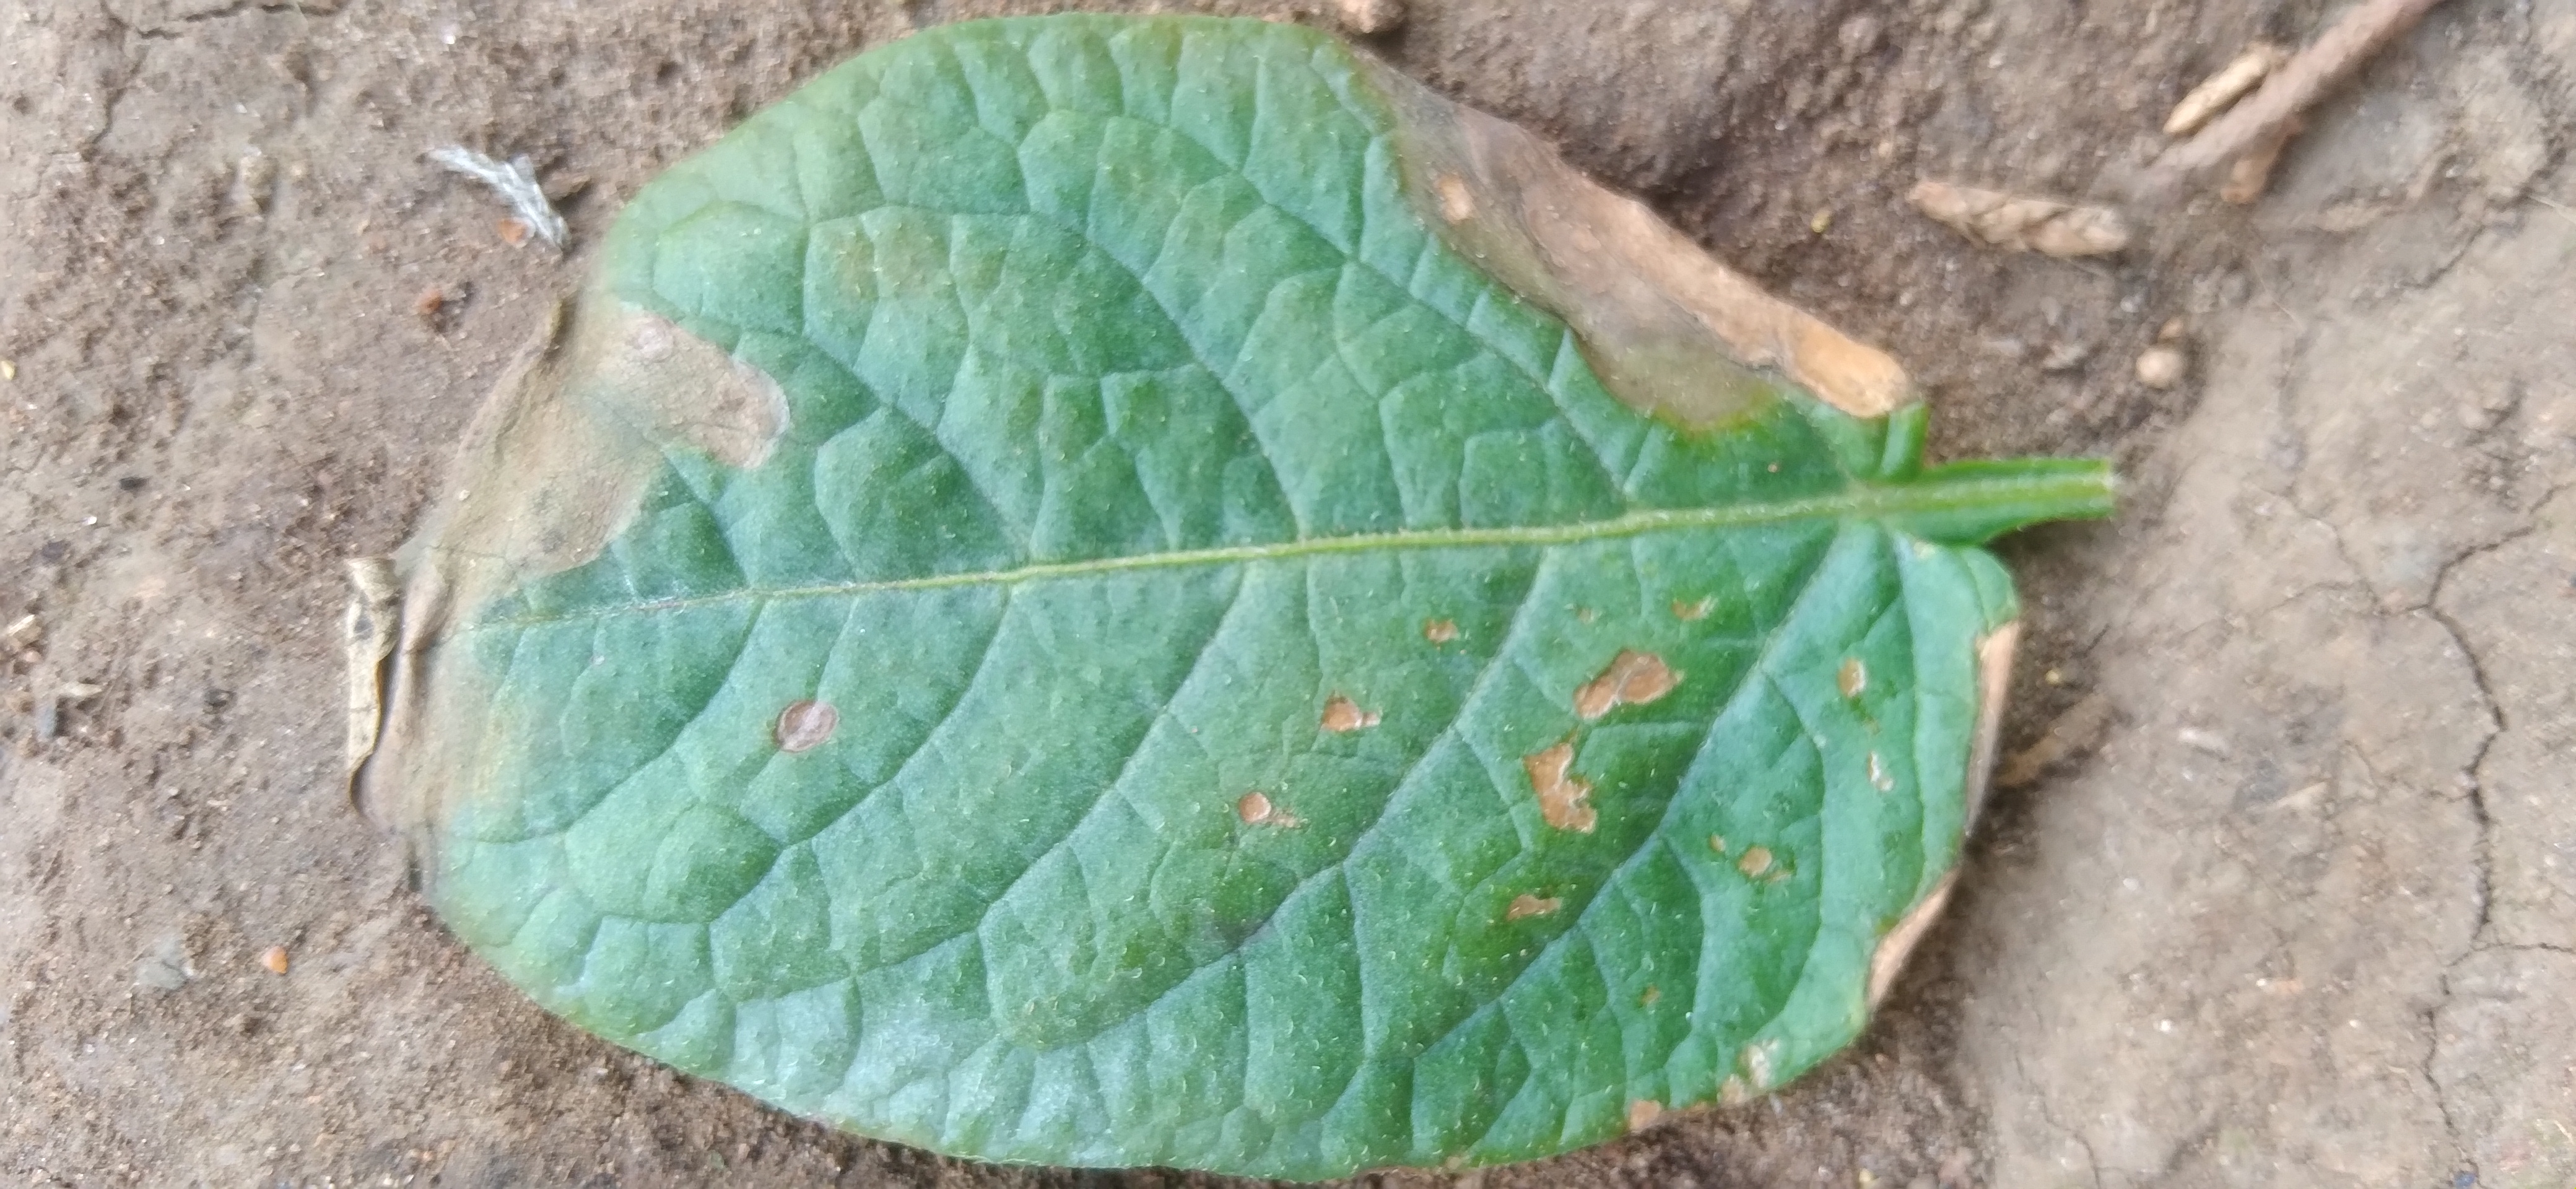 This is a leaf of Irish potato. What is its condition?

early blight
